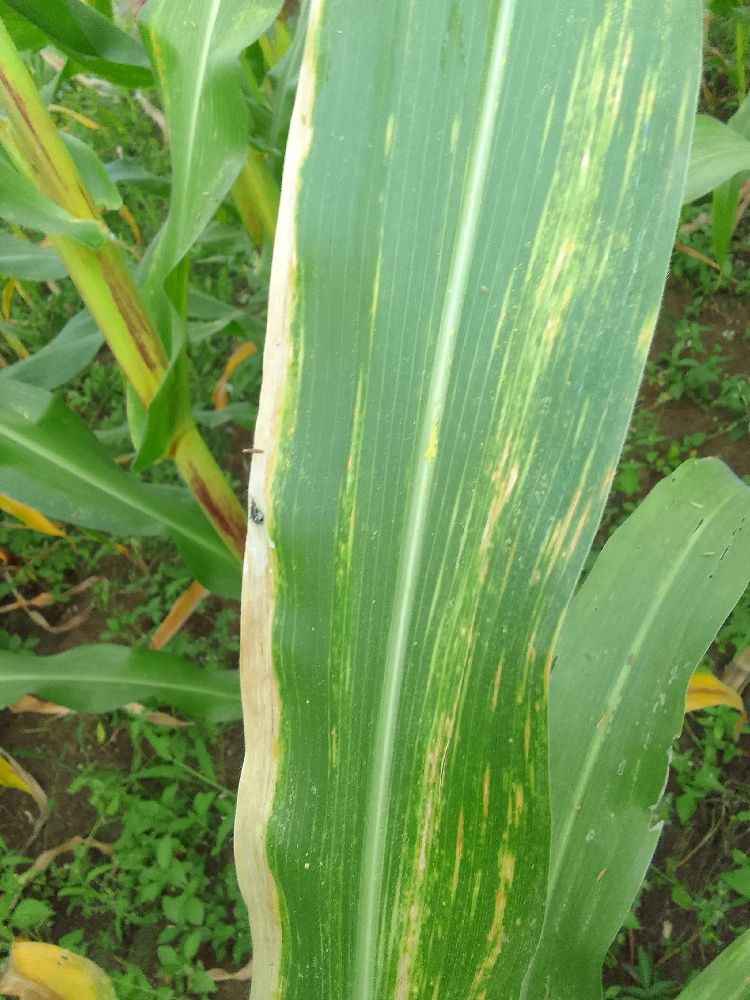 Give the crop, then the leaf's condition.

maize, maize lethal necrosis
